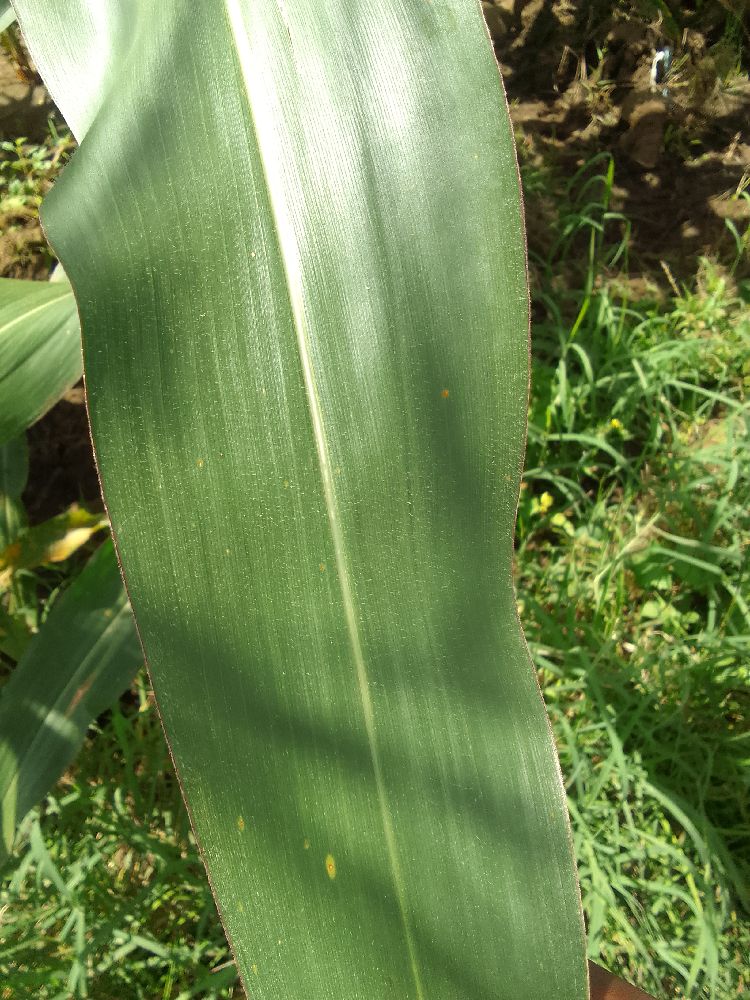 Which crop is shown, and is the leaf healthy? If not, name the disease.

maize, healthy
